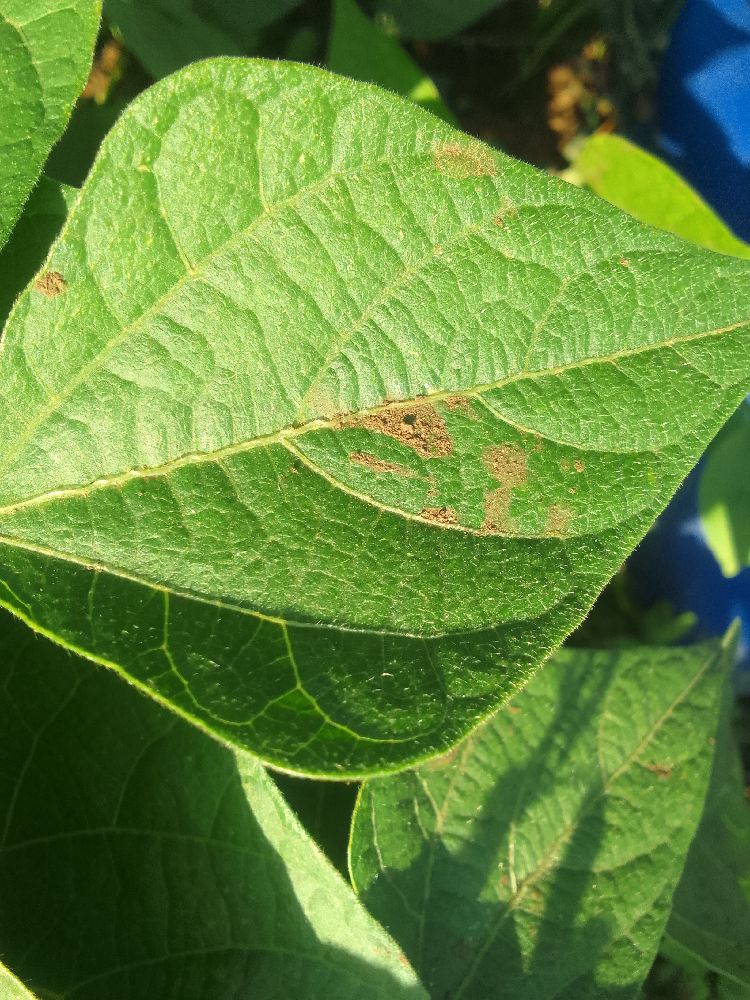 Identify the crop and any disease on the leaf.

common bean, healthy
